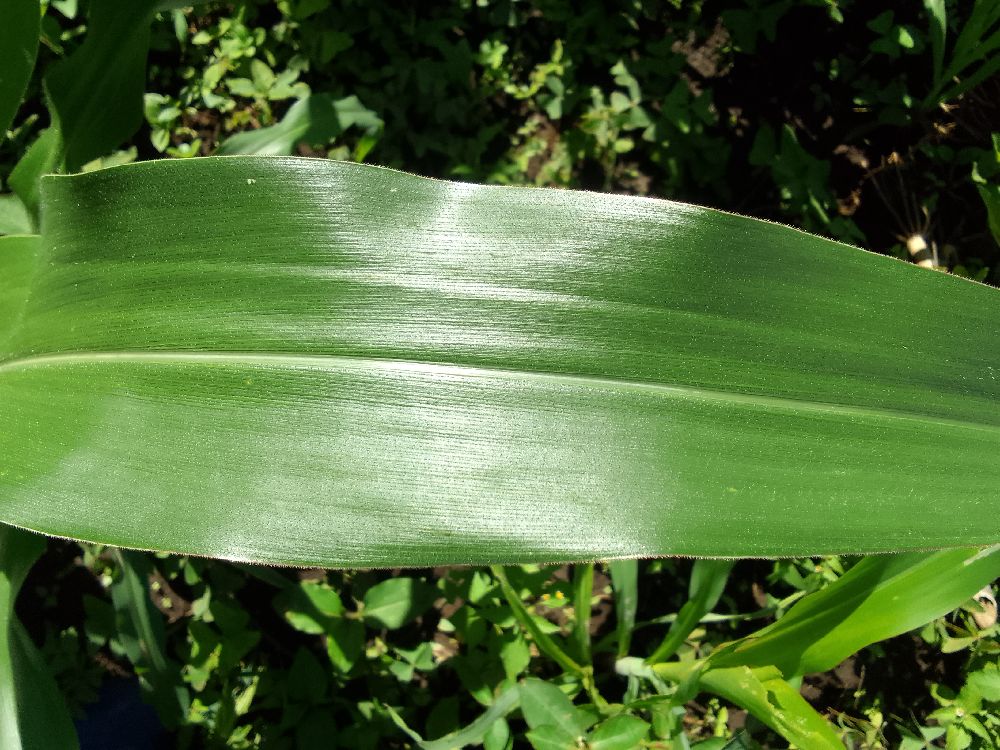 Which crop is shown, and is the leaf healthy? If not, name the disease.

maize, healthy
